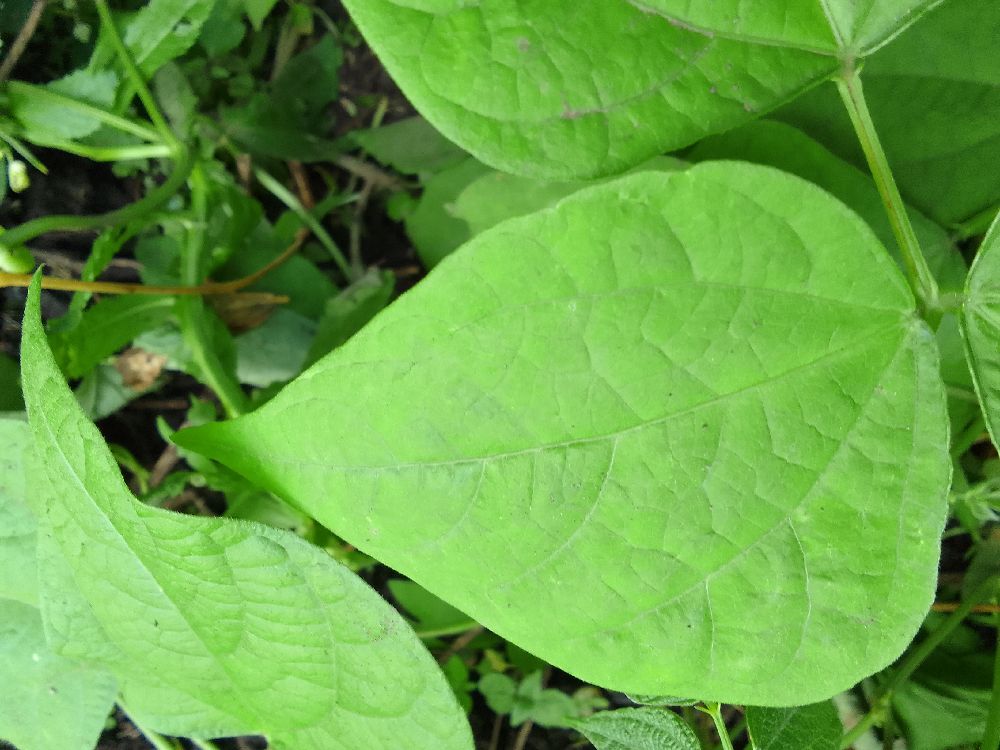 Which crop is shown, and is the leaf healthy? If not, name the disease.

common bean, healthy
